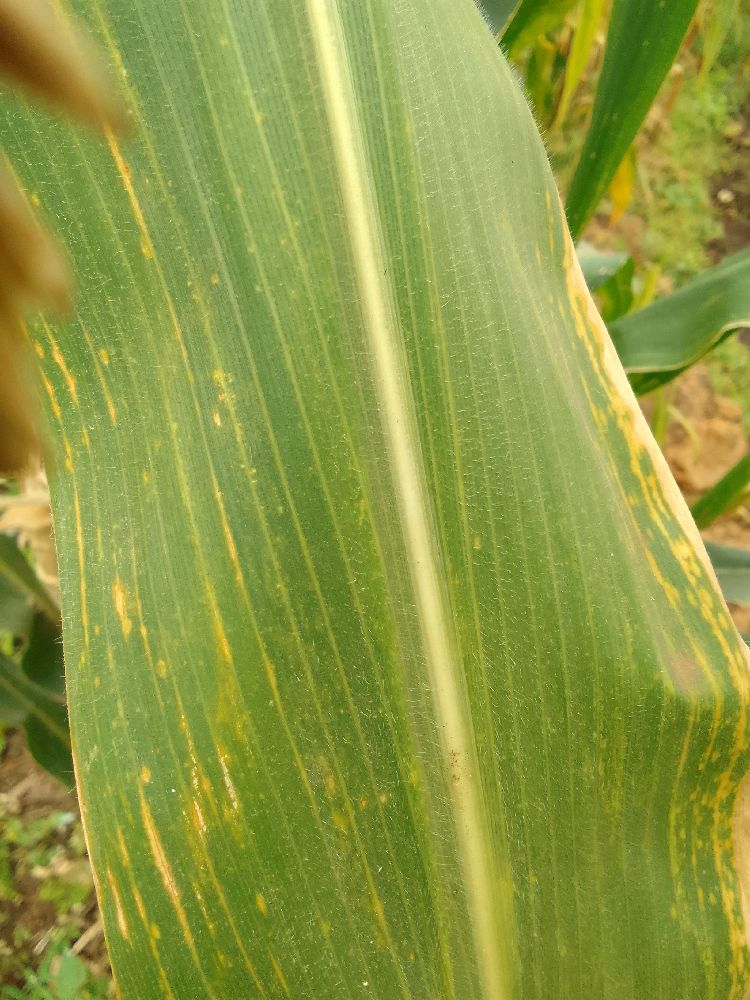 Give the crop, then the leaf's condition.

maize, maize lethal necrosis
